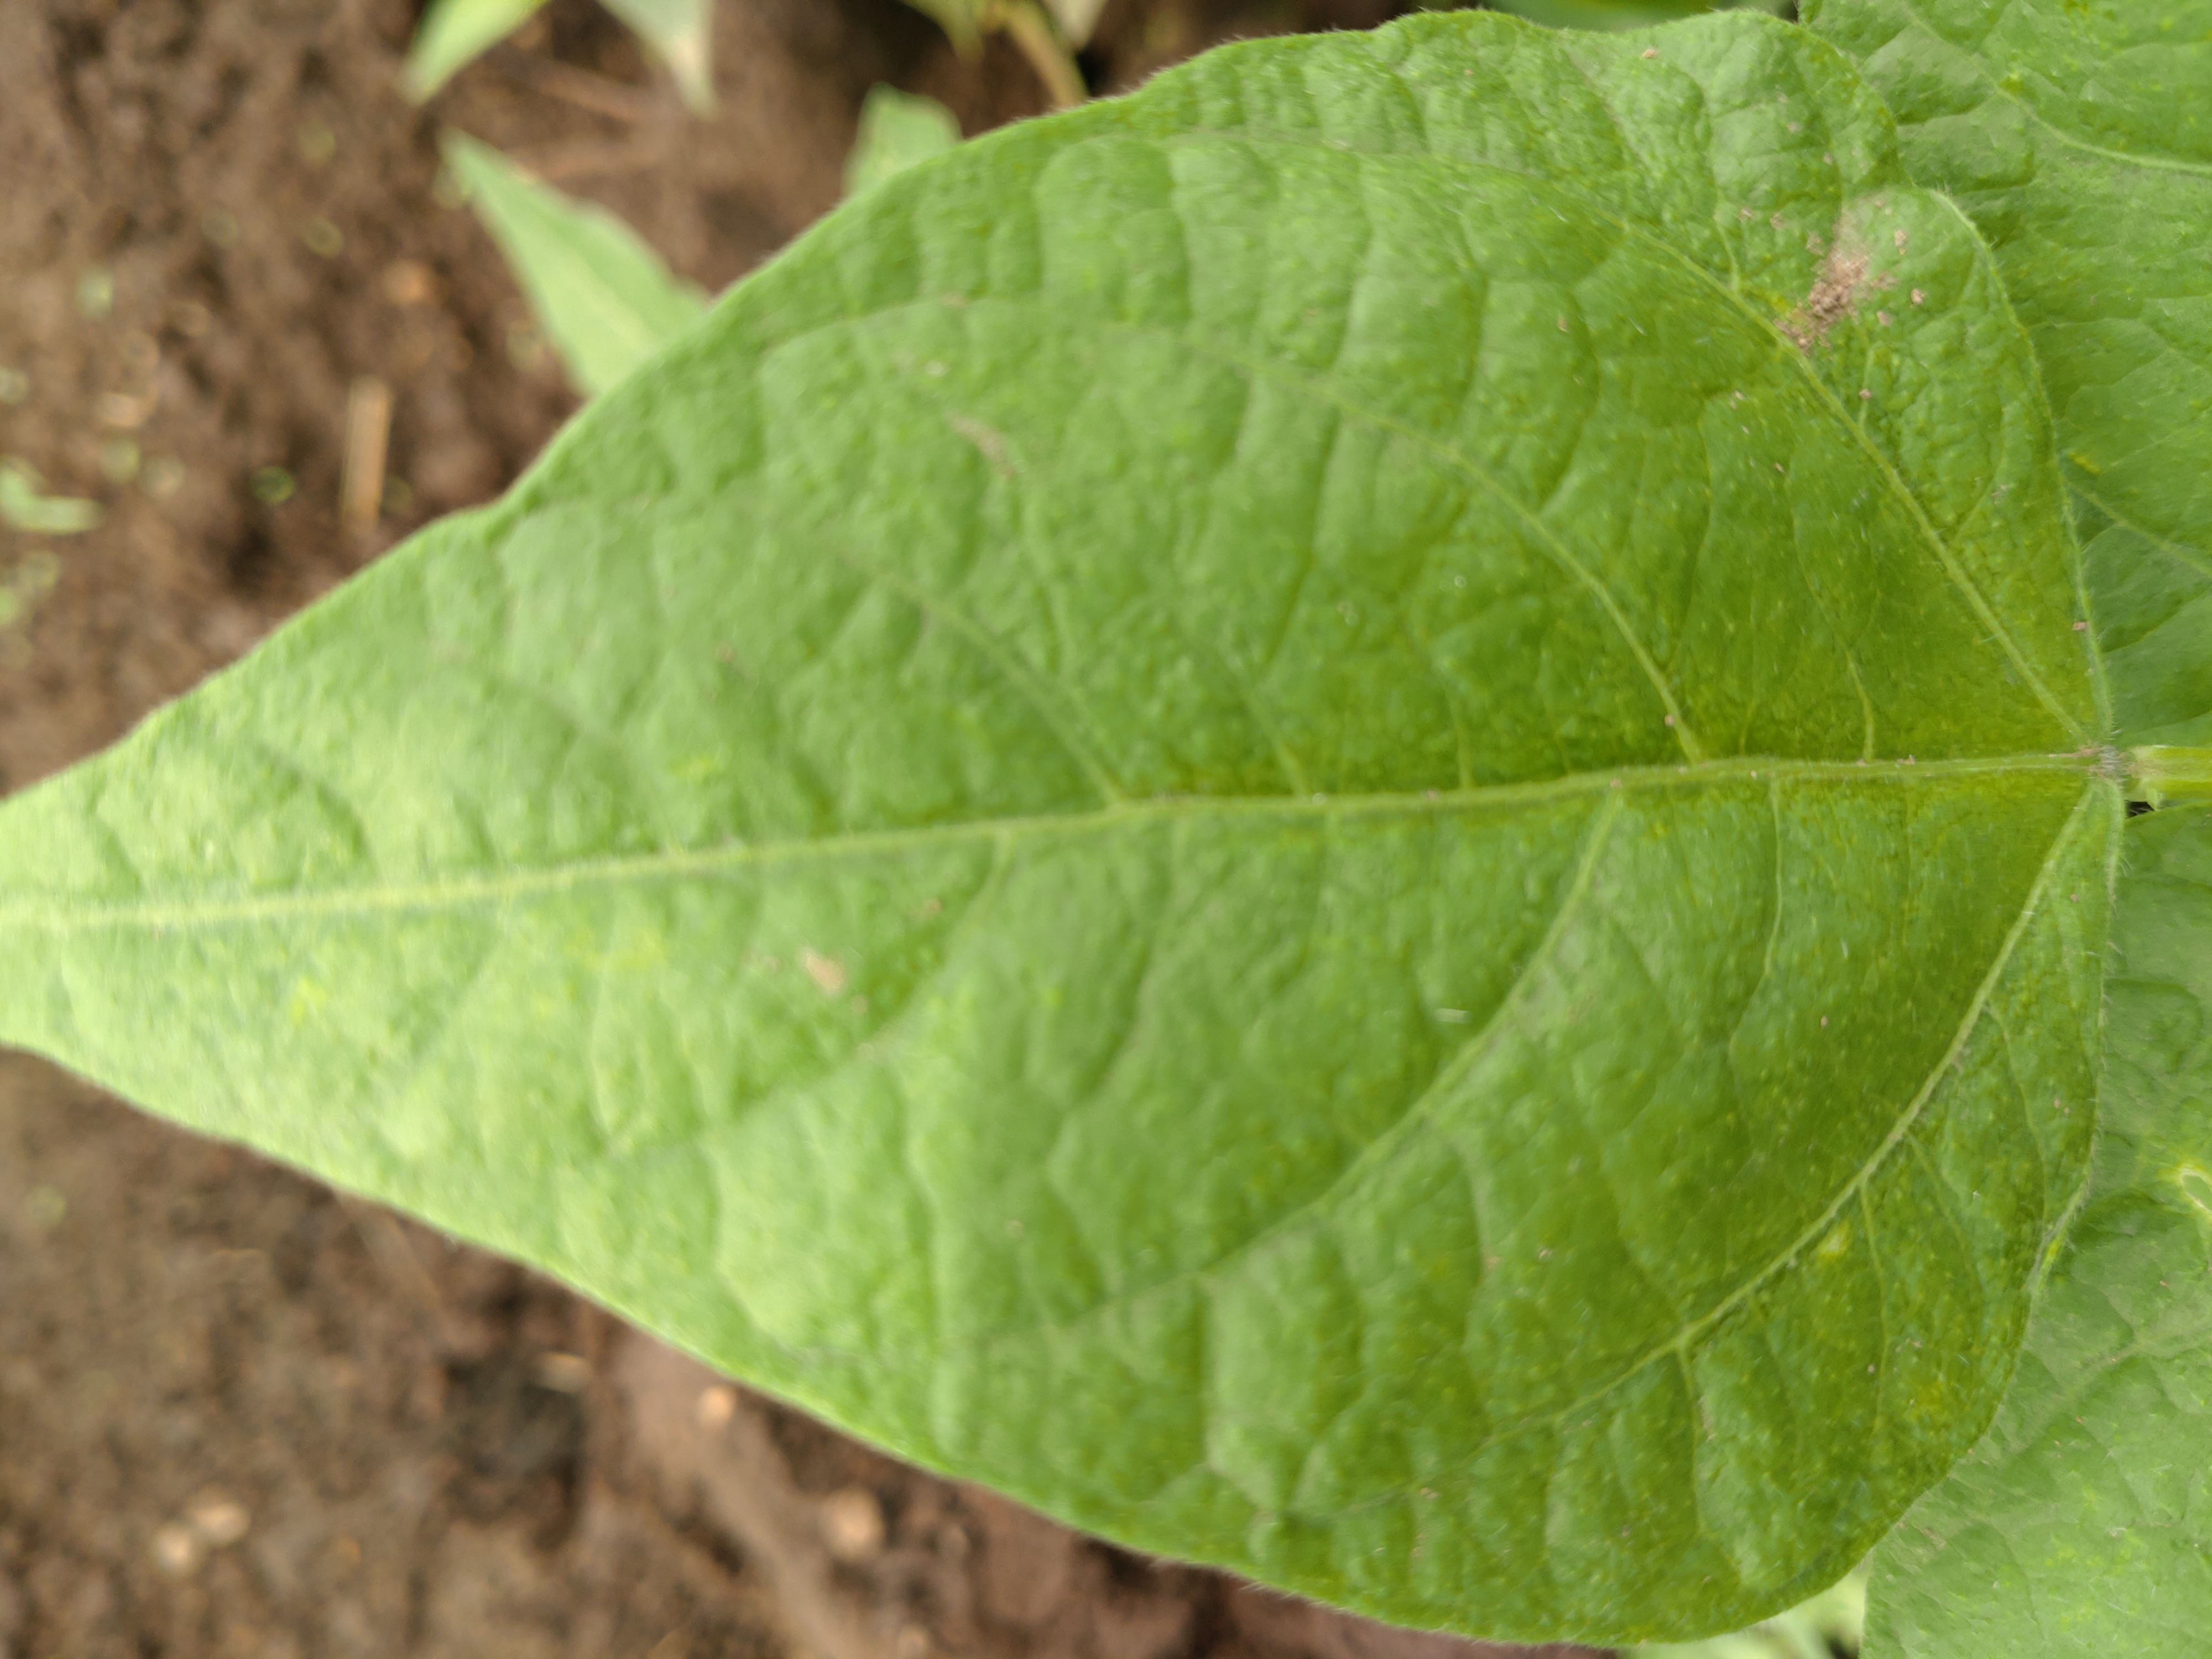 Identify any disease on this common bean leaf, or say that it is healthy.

healthy
